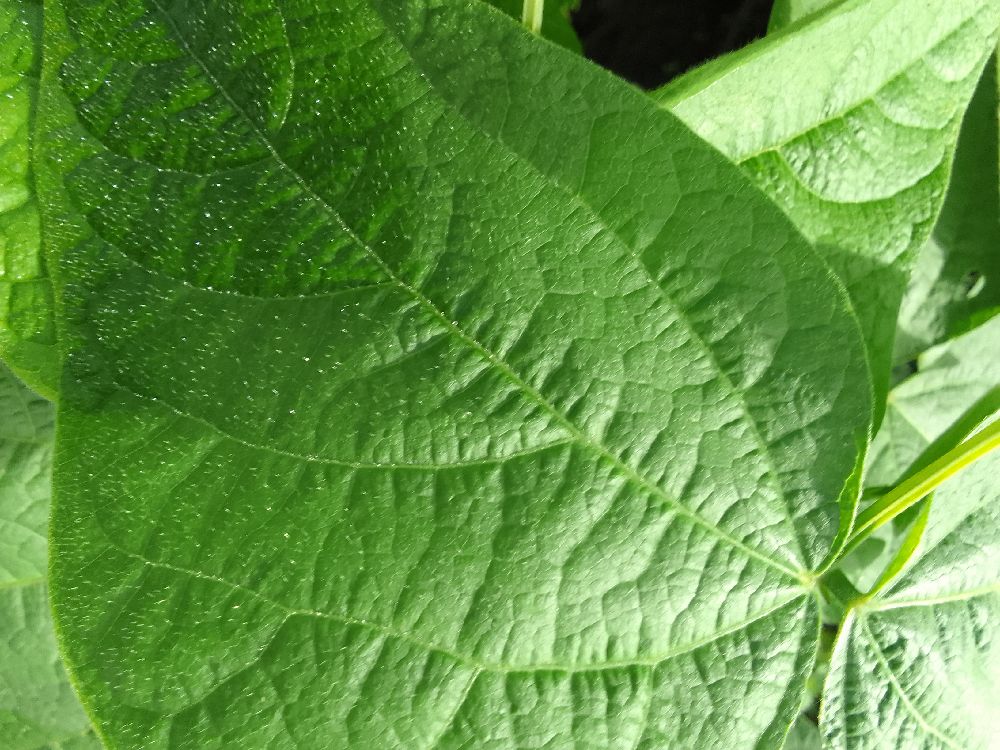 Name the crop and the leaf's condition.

common bean, healthy
